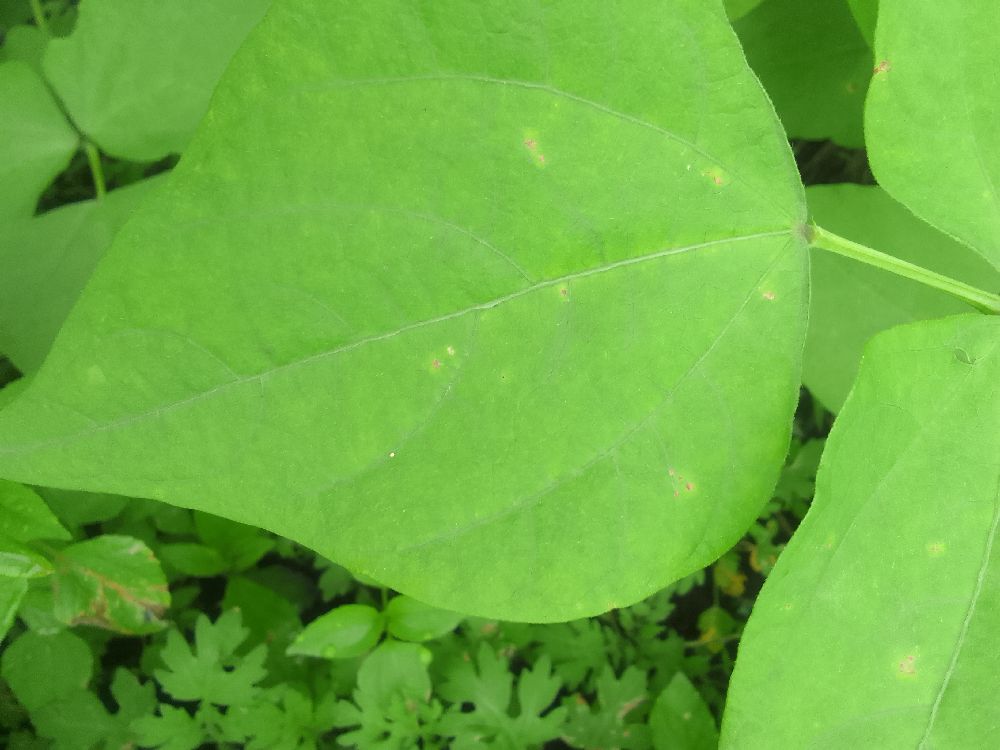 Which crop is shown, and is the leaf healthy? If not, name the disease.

common bean, healthy
